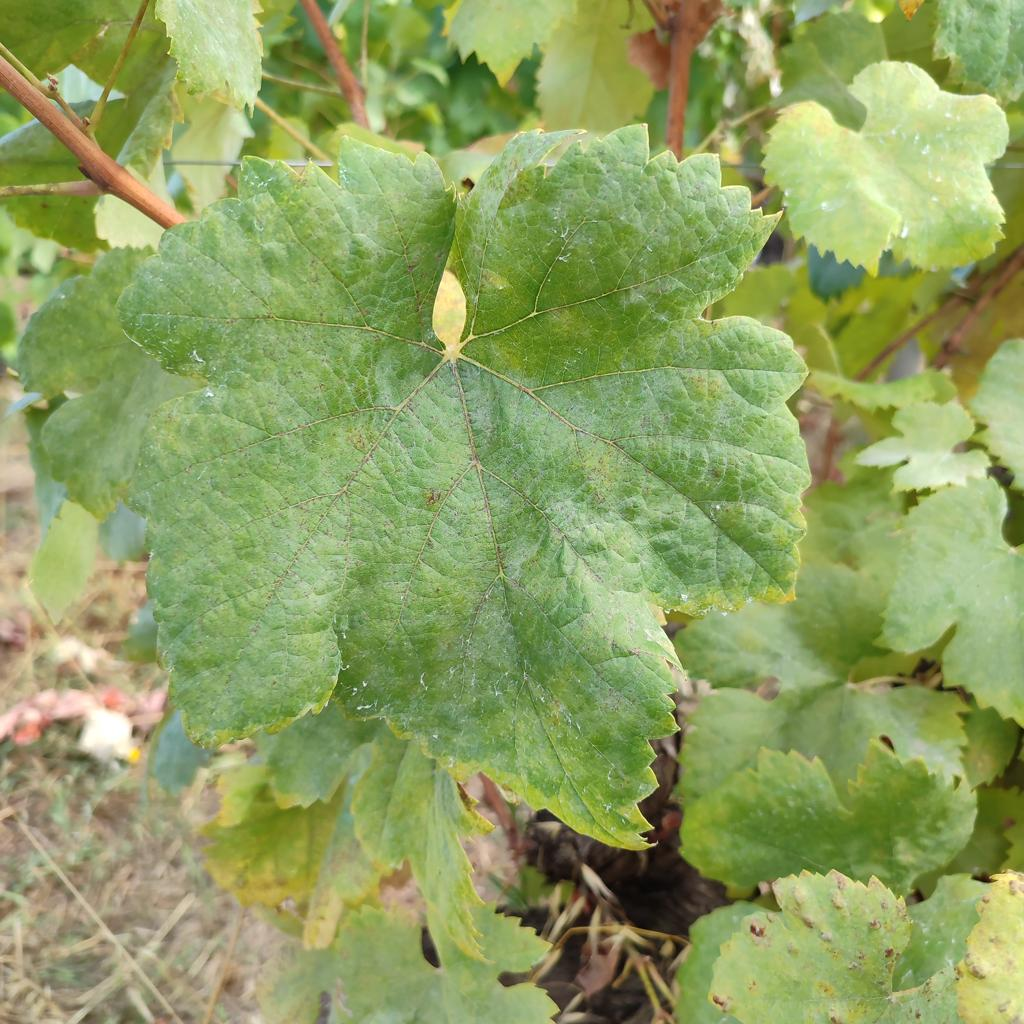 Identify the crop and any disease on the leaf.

grapevine, powdery mildew
